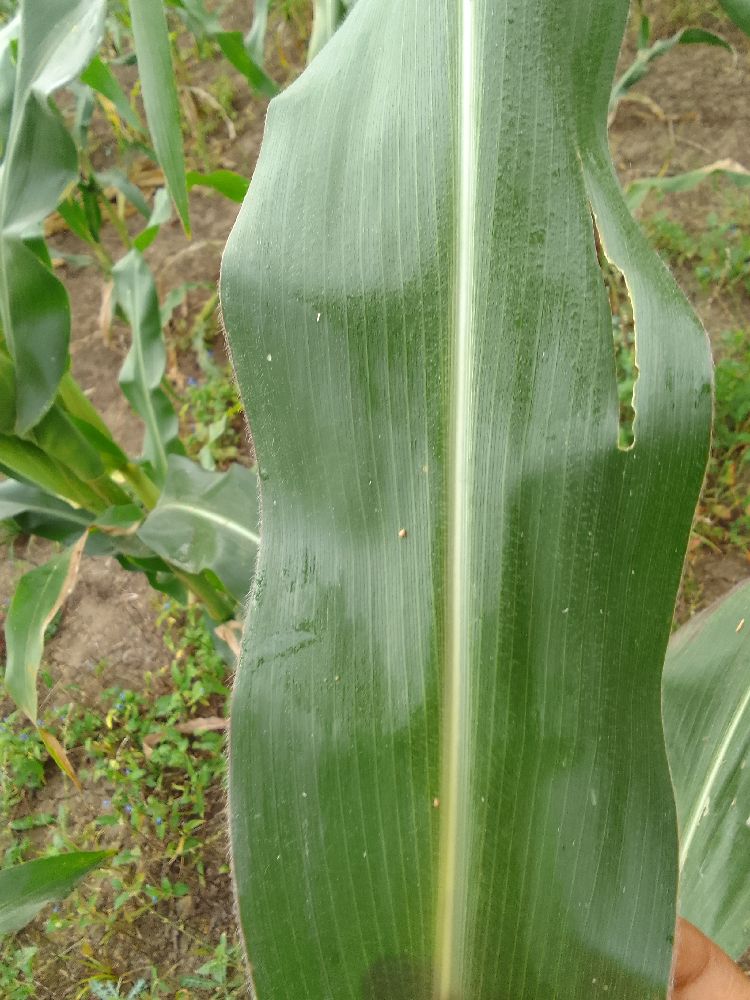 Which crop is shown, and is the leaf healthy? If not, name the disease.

maize, healthy
